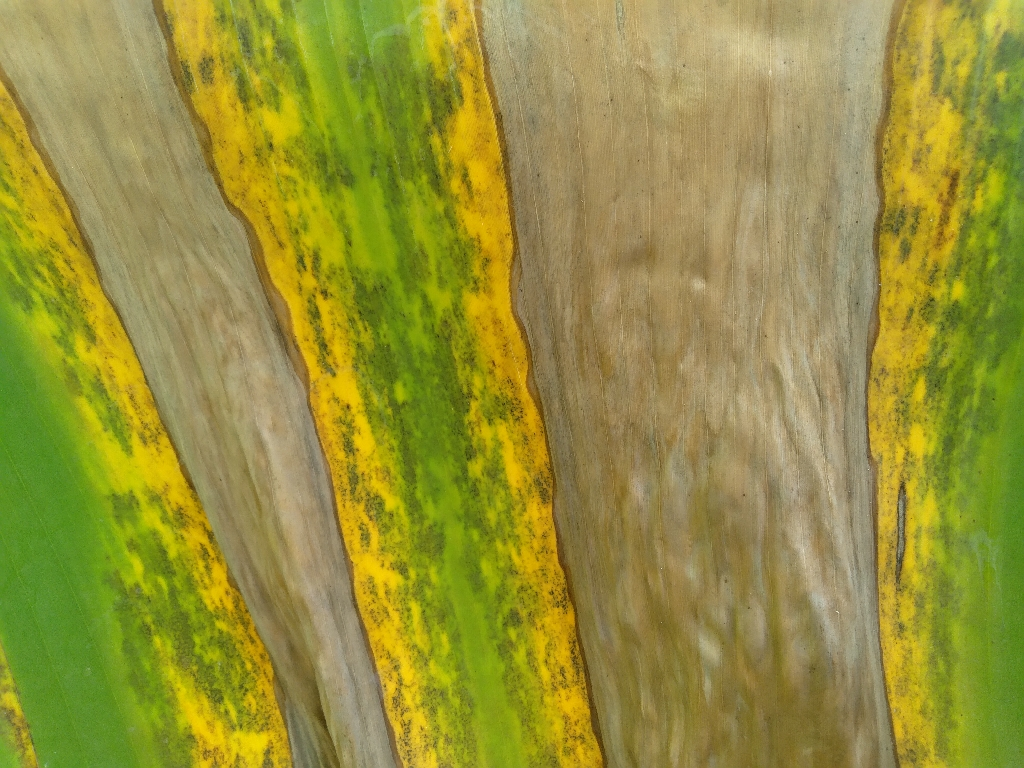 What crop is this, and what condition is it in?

banana, black sigatoka
